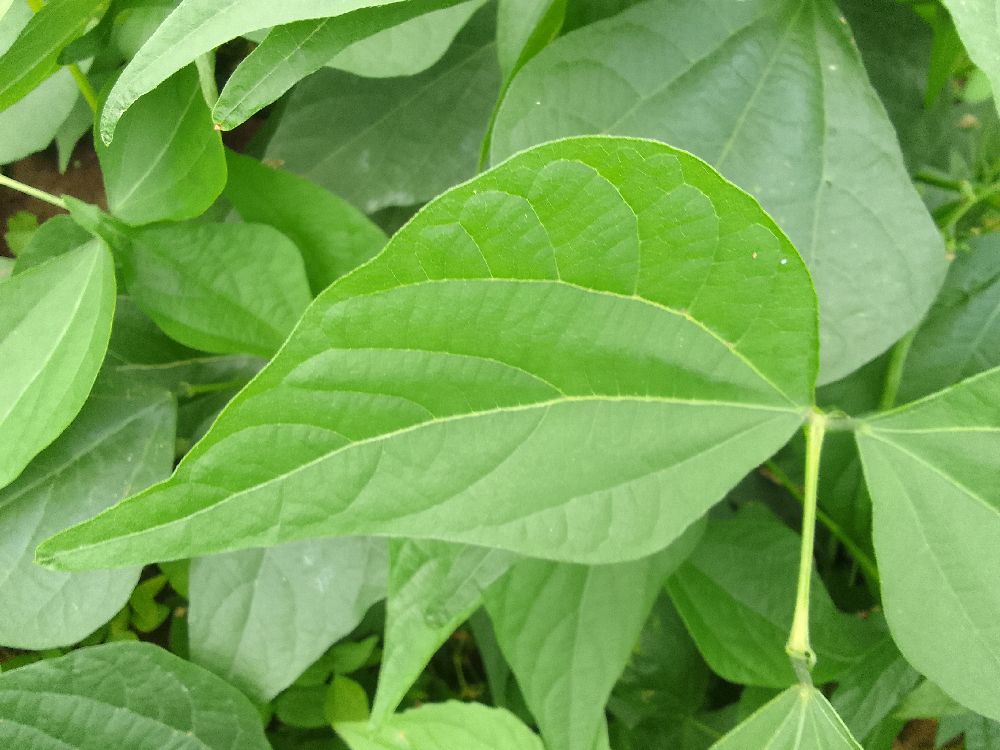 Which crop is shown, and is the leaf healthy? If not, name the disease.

common bean, healthy
